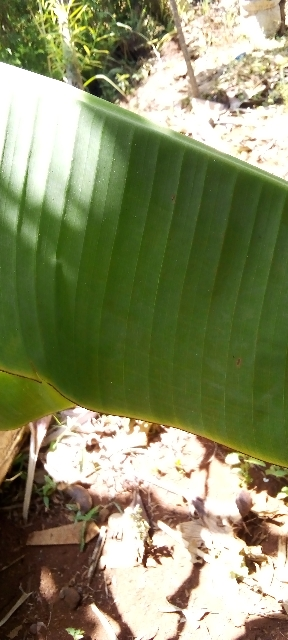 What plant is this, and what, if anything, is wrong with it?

banana, healthy
